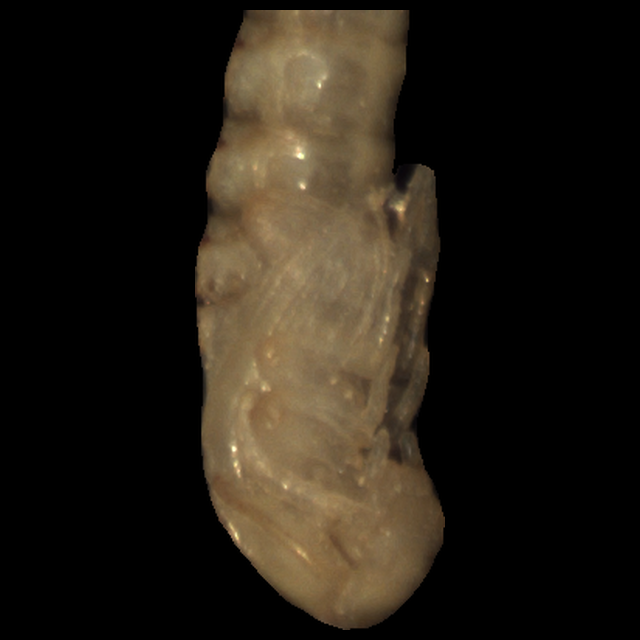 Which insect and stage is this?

mealworm pupa
